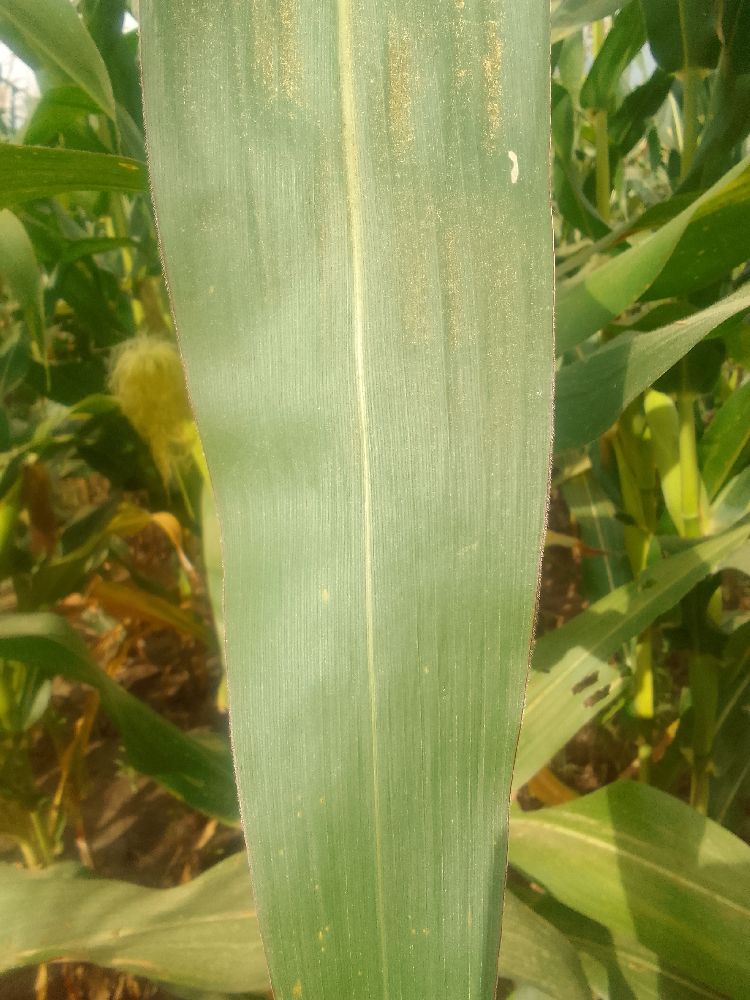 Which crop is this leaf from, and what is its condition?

maize, healthy
